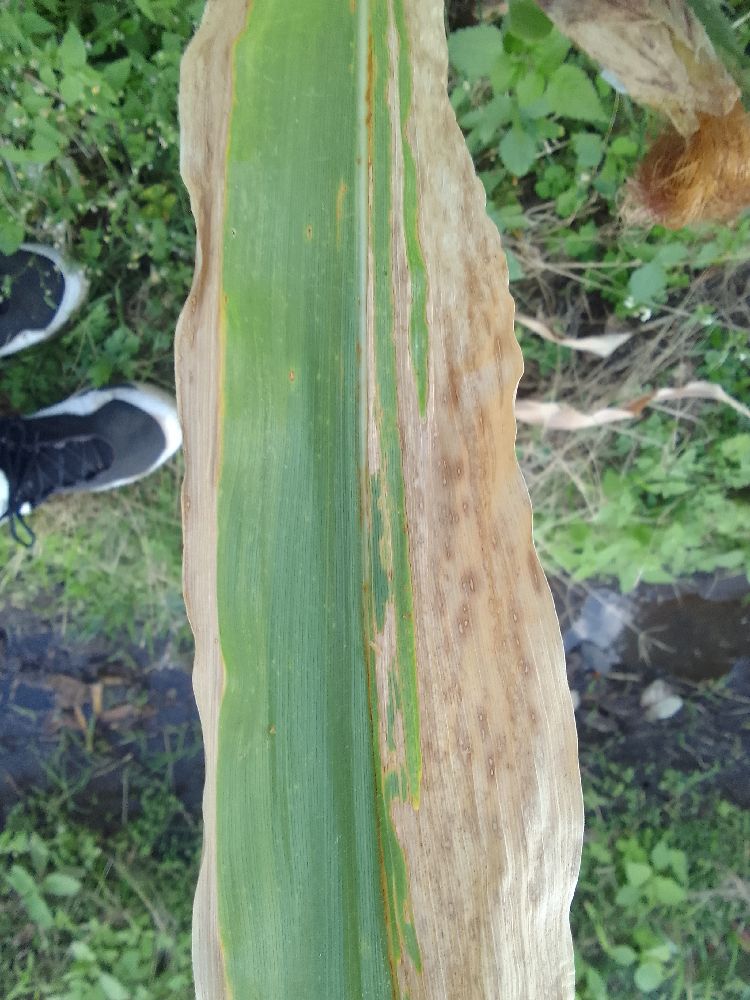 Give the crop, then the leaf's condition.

maize, maize lethal necrosis
